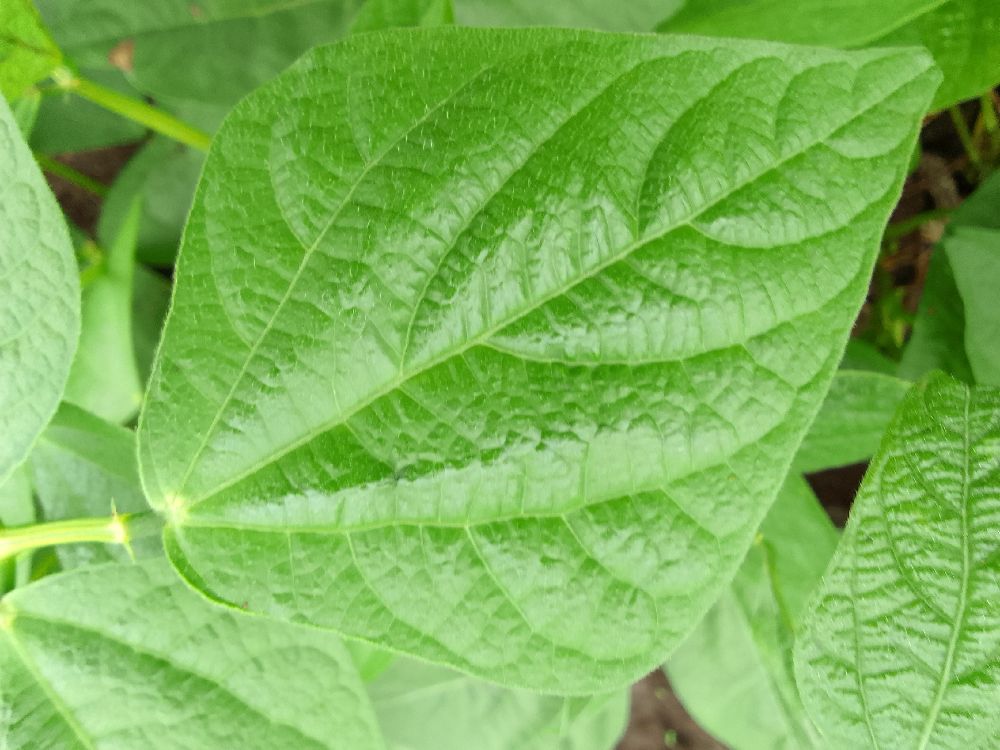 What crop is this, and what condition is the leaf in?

common bean, healthy
